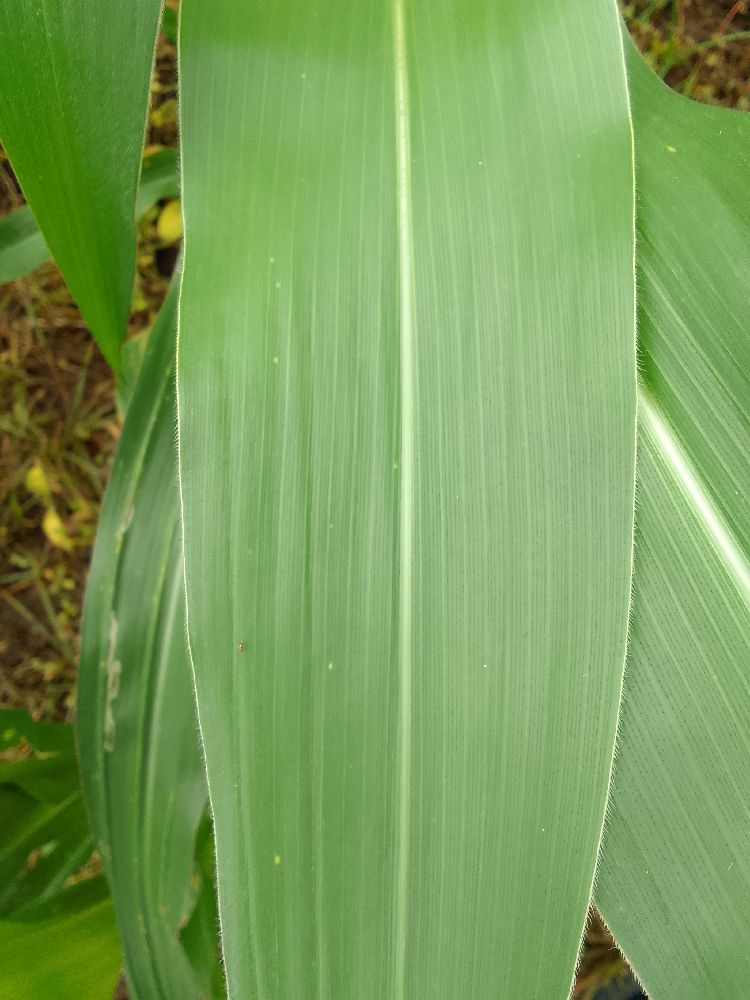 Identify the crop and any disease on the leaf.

maize, healthy
